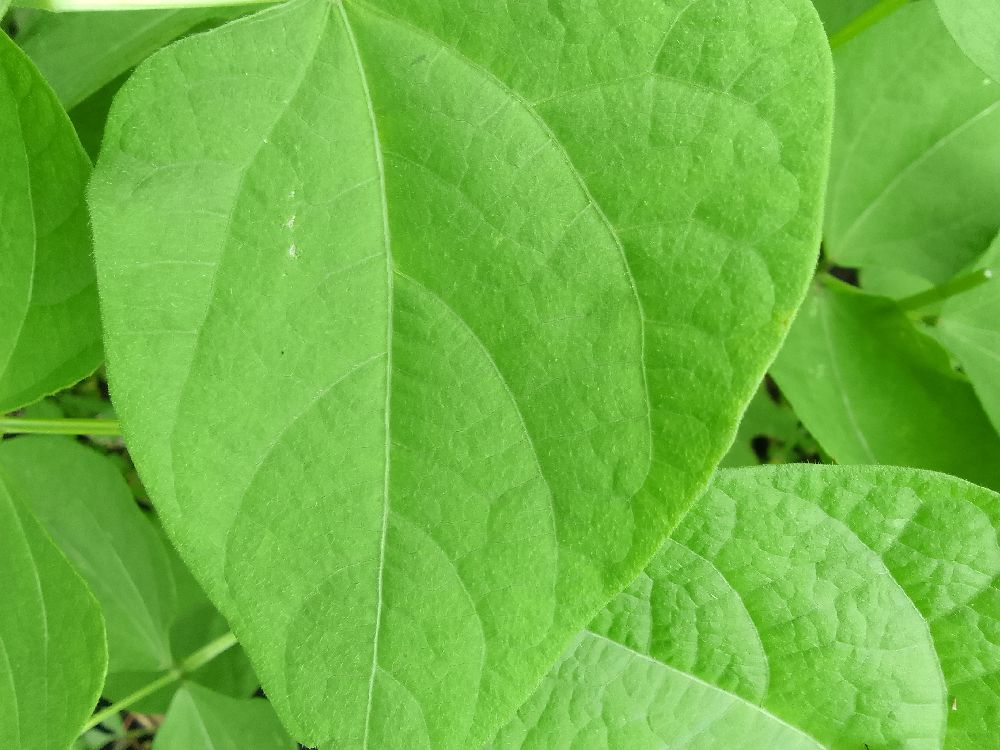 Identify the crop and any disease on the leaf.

common bean, healthy
